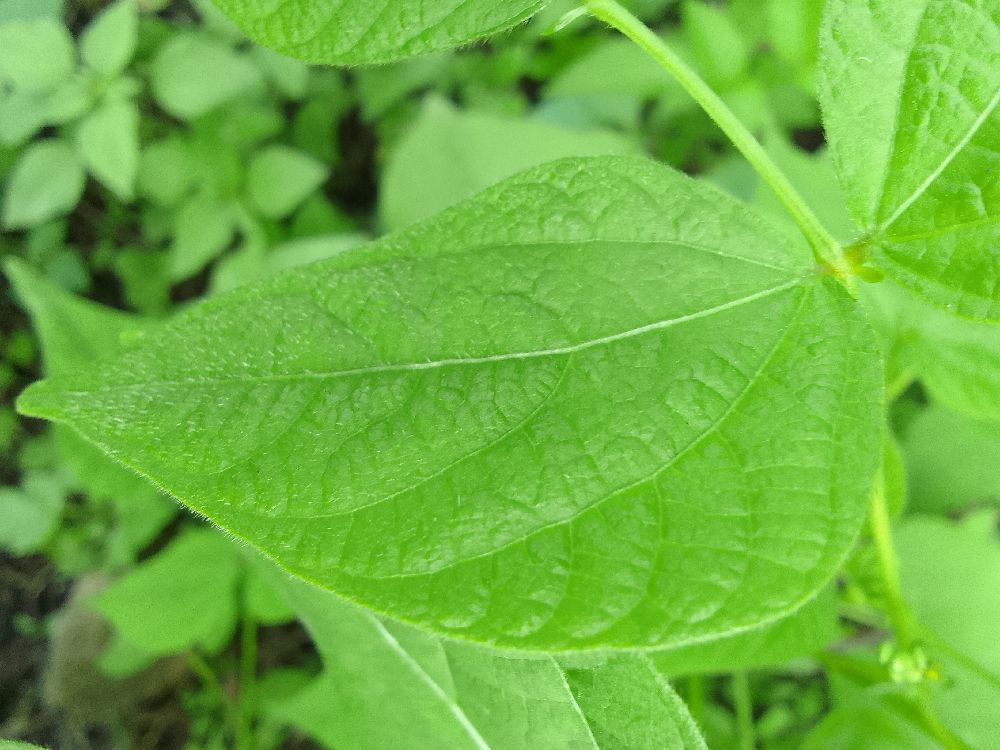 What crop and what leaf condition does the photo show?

common bean, healthy
